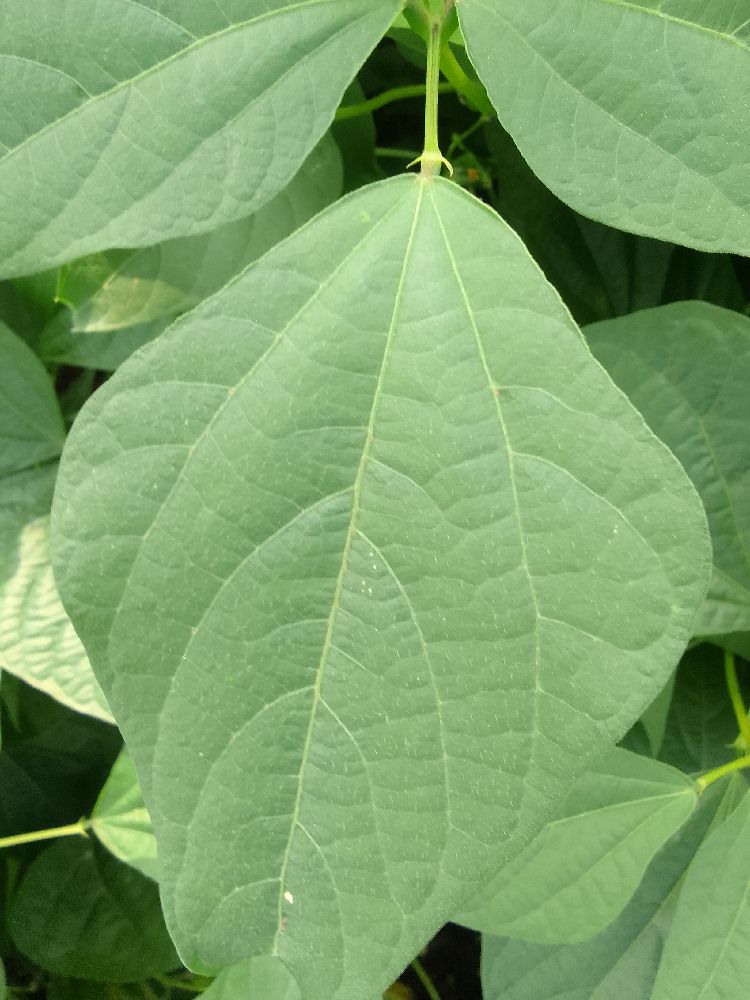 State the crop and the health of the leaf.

common bean, healthy
